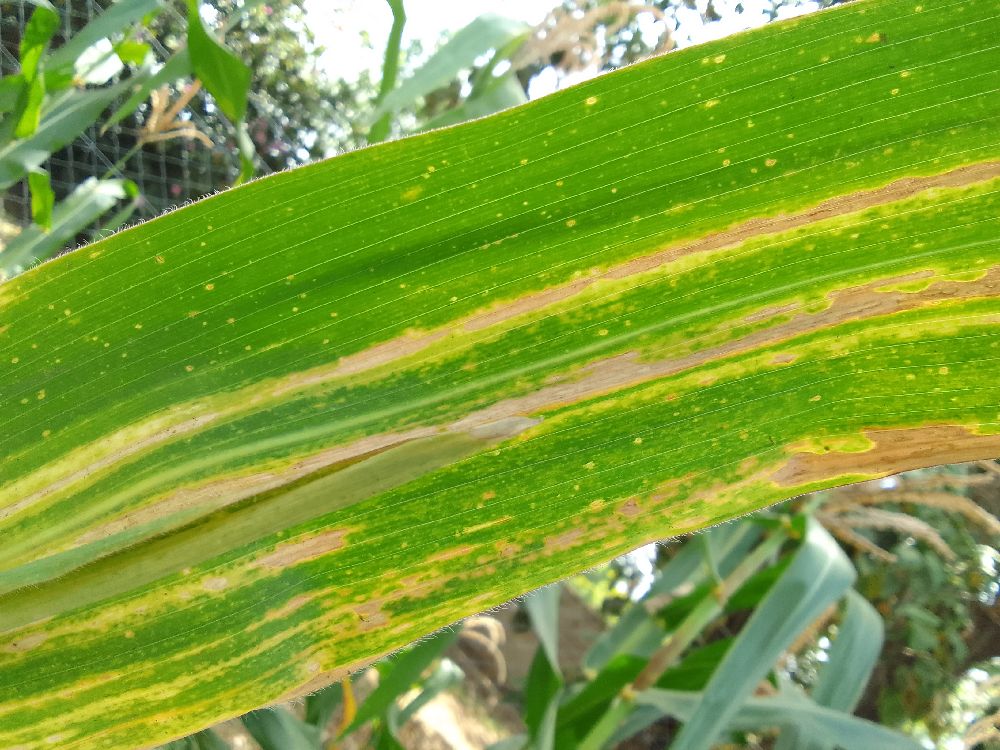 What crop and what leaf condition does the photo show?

maize, maize lethal necrosis
